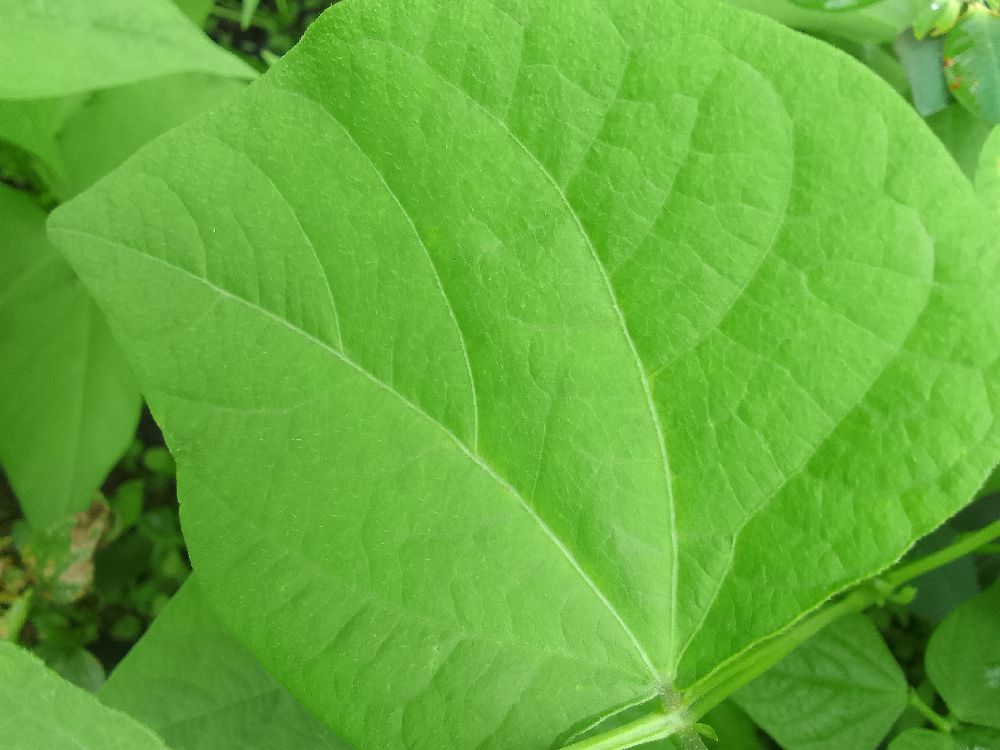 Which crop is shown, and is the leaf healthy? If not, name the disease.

common bean, healthy
